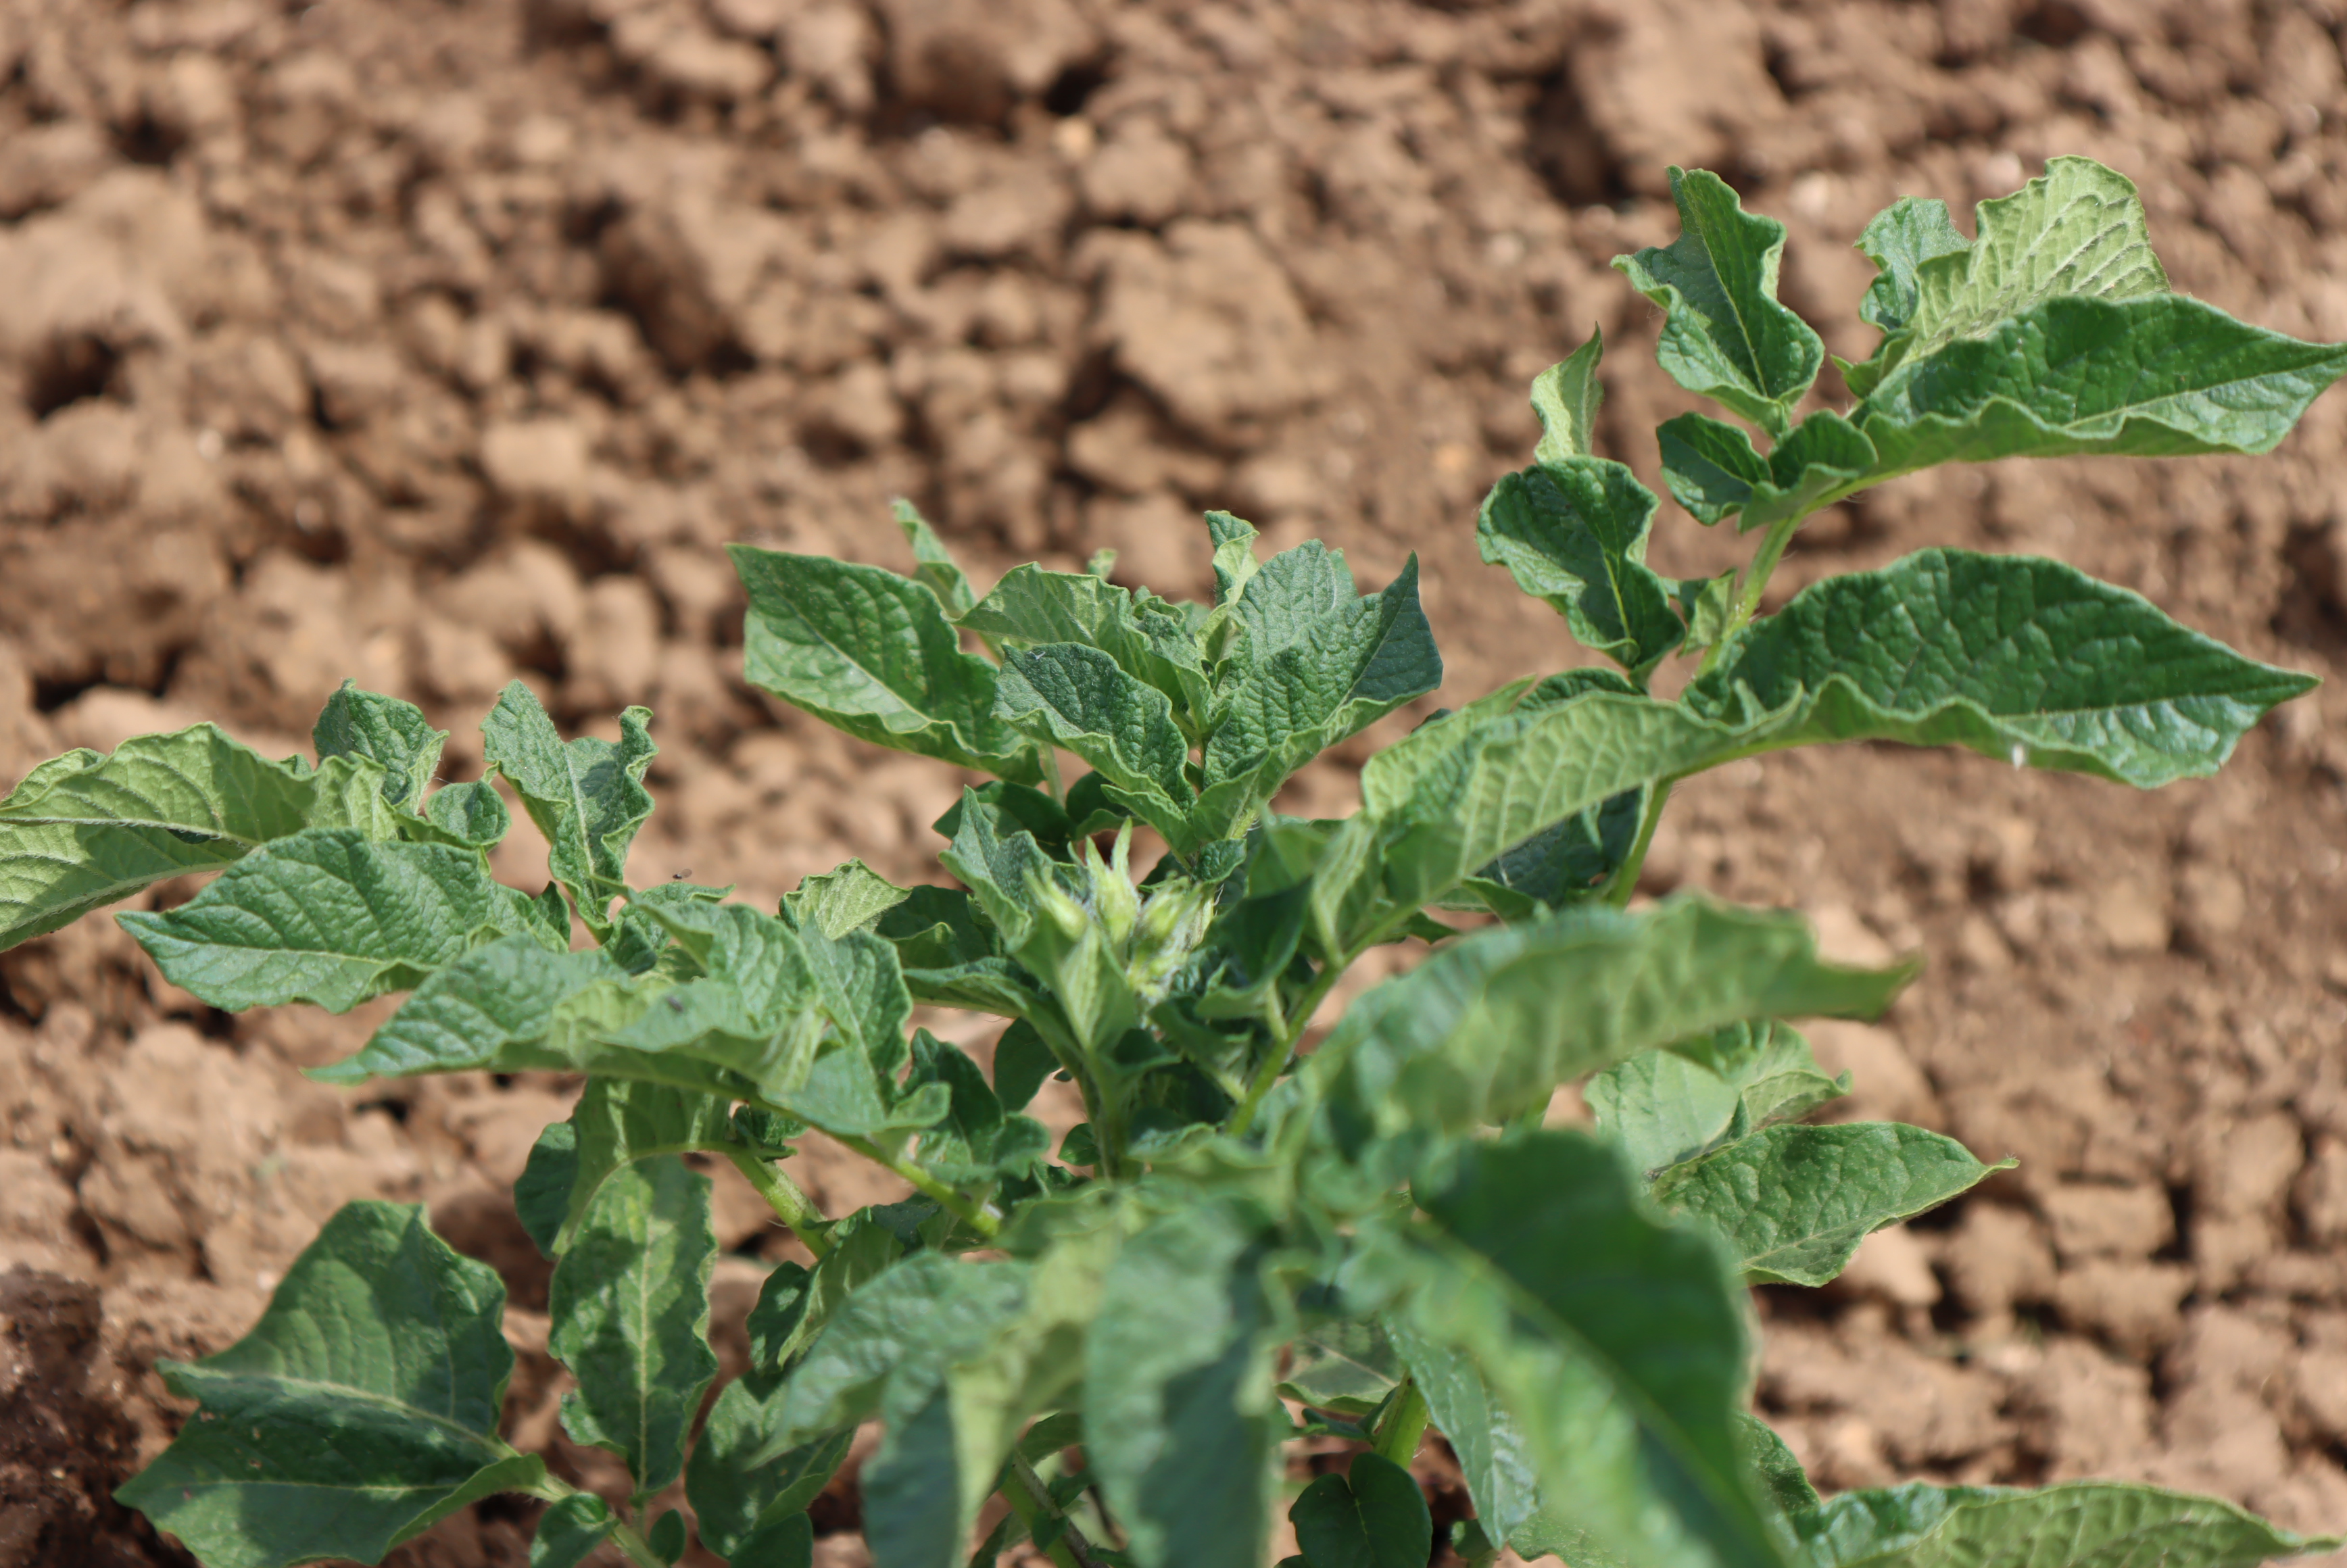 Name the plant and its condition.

potato, healthy
